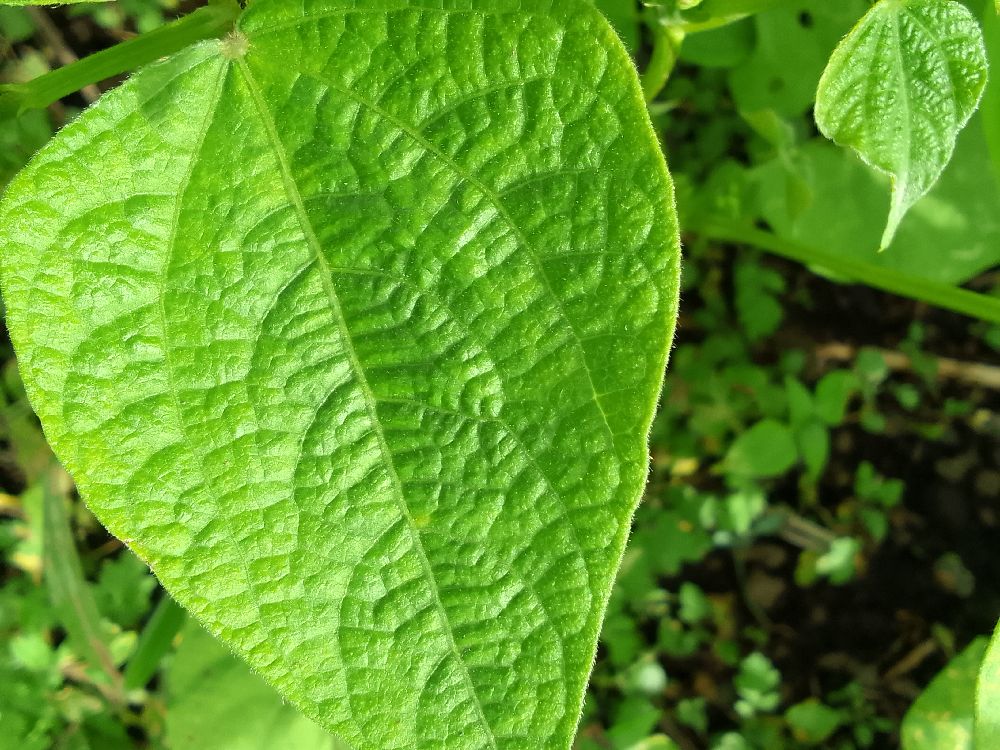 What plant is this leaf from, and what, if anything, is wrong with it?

common bean, healthy
